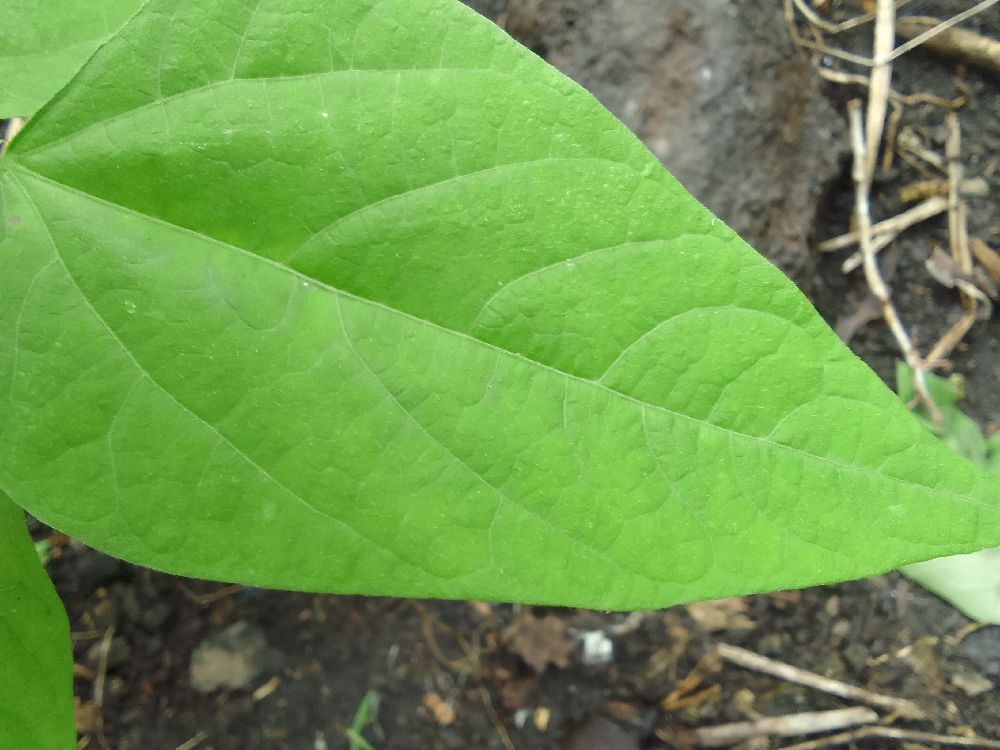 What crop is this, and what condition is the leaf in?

common bean, healthy
